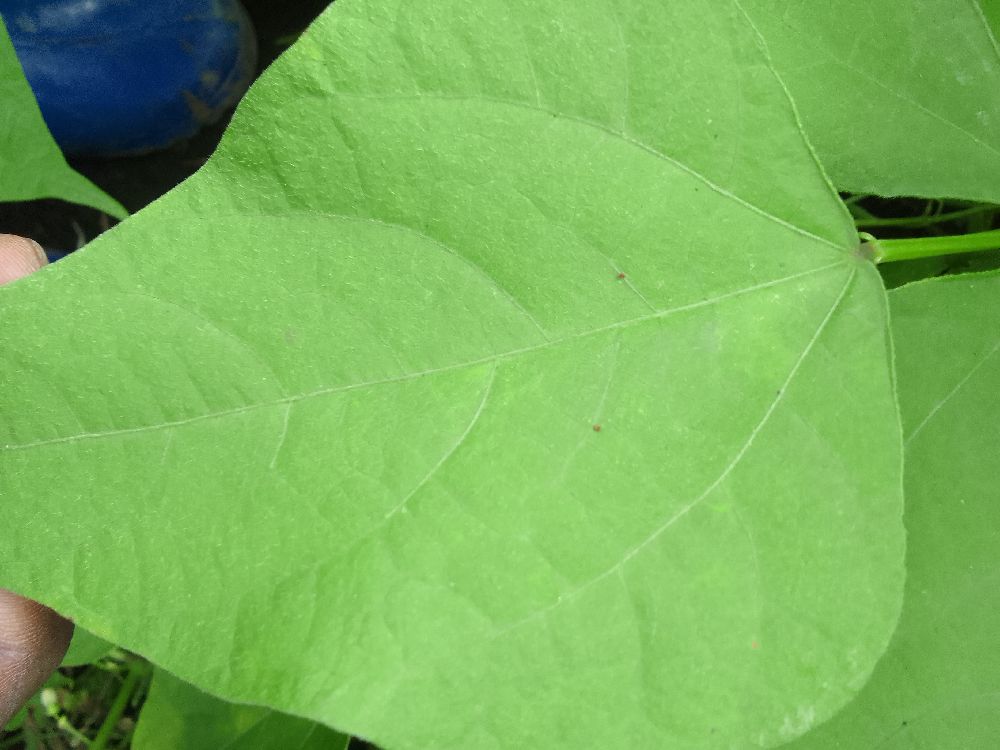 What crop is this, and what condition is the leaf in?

common bean, healthy
